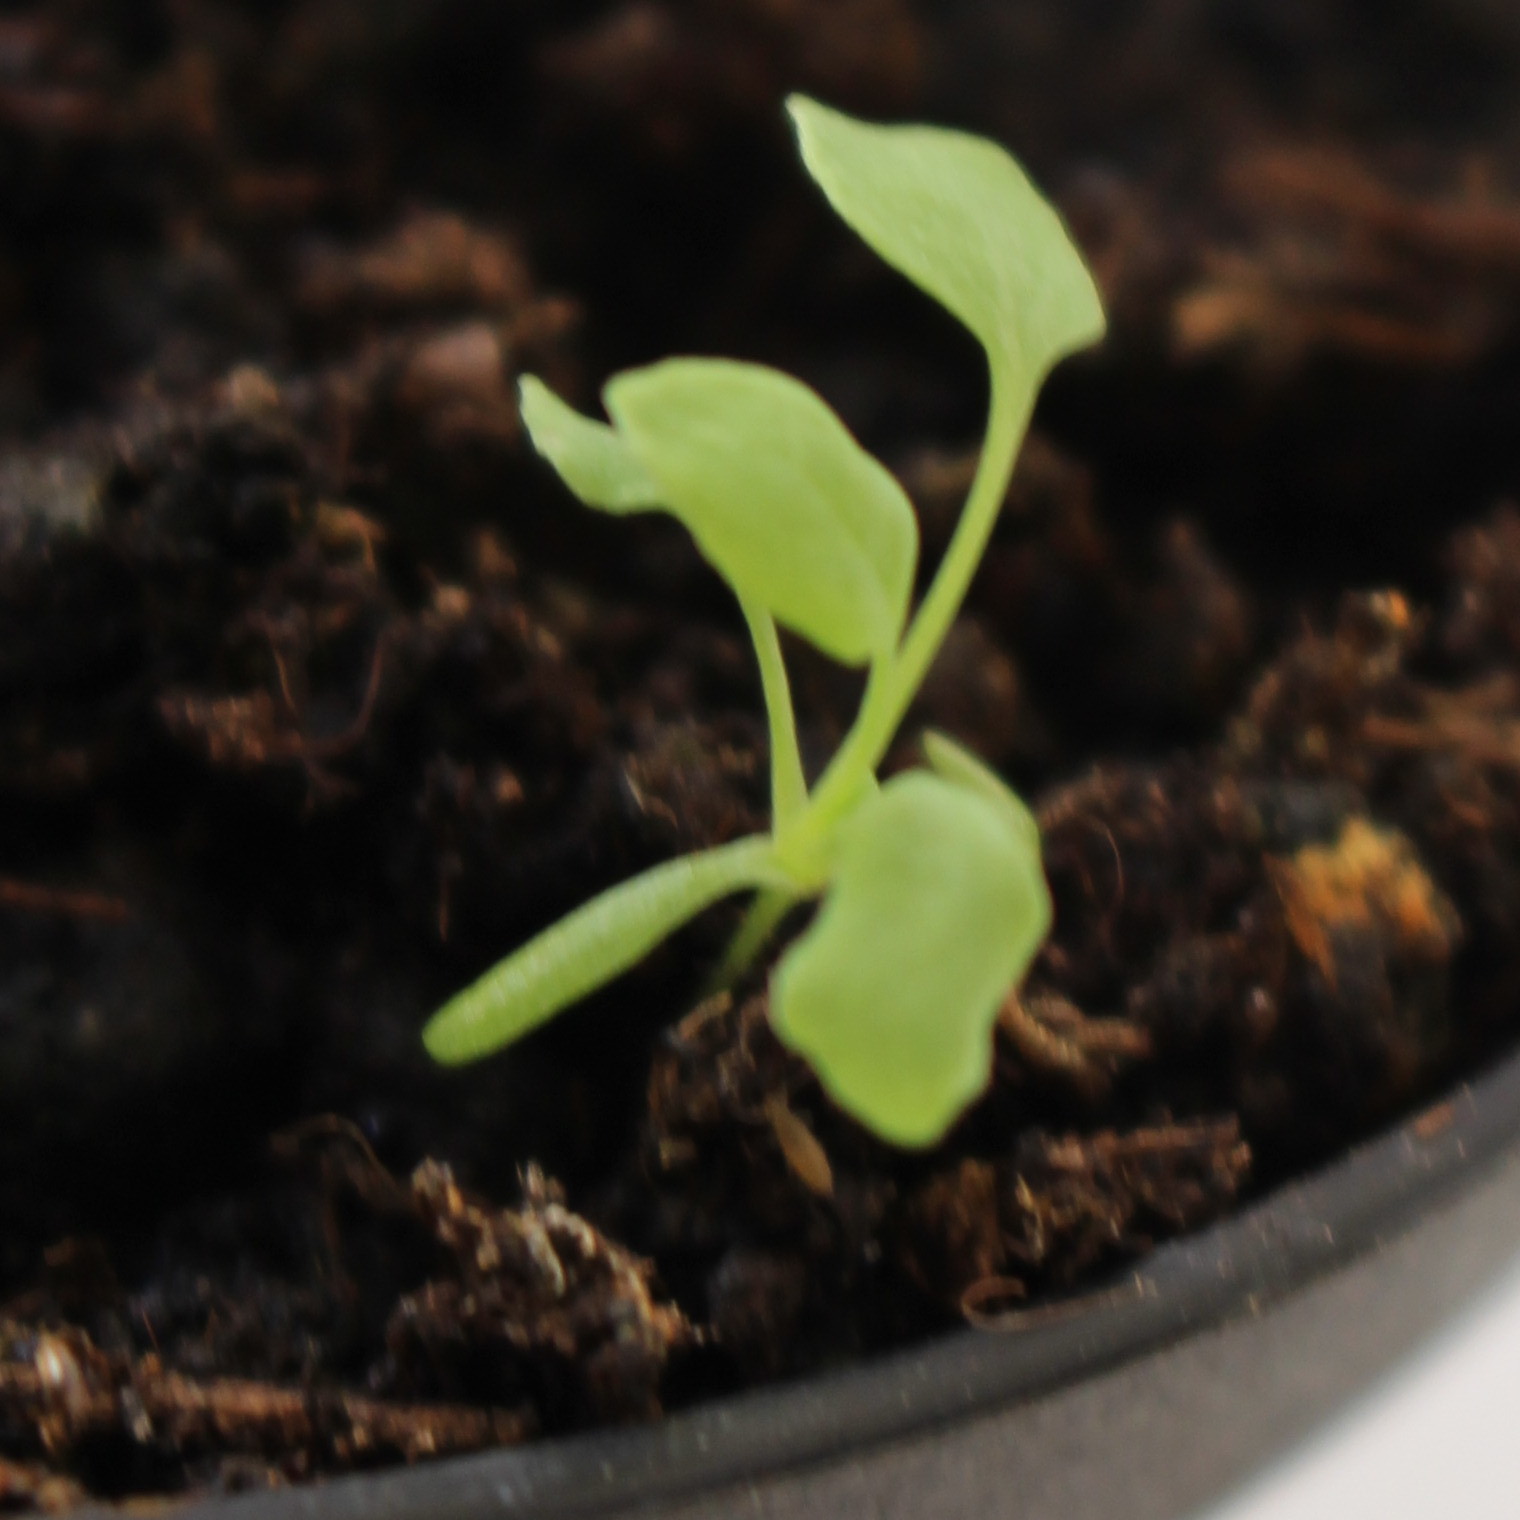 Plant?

Papaver rhoeas
